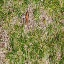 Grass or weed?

grass
